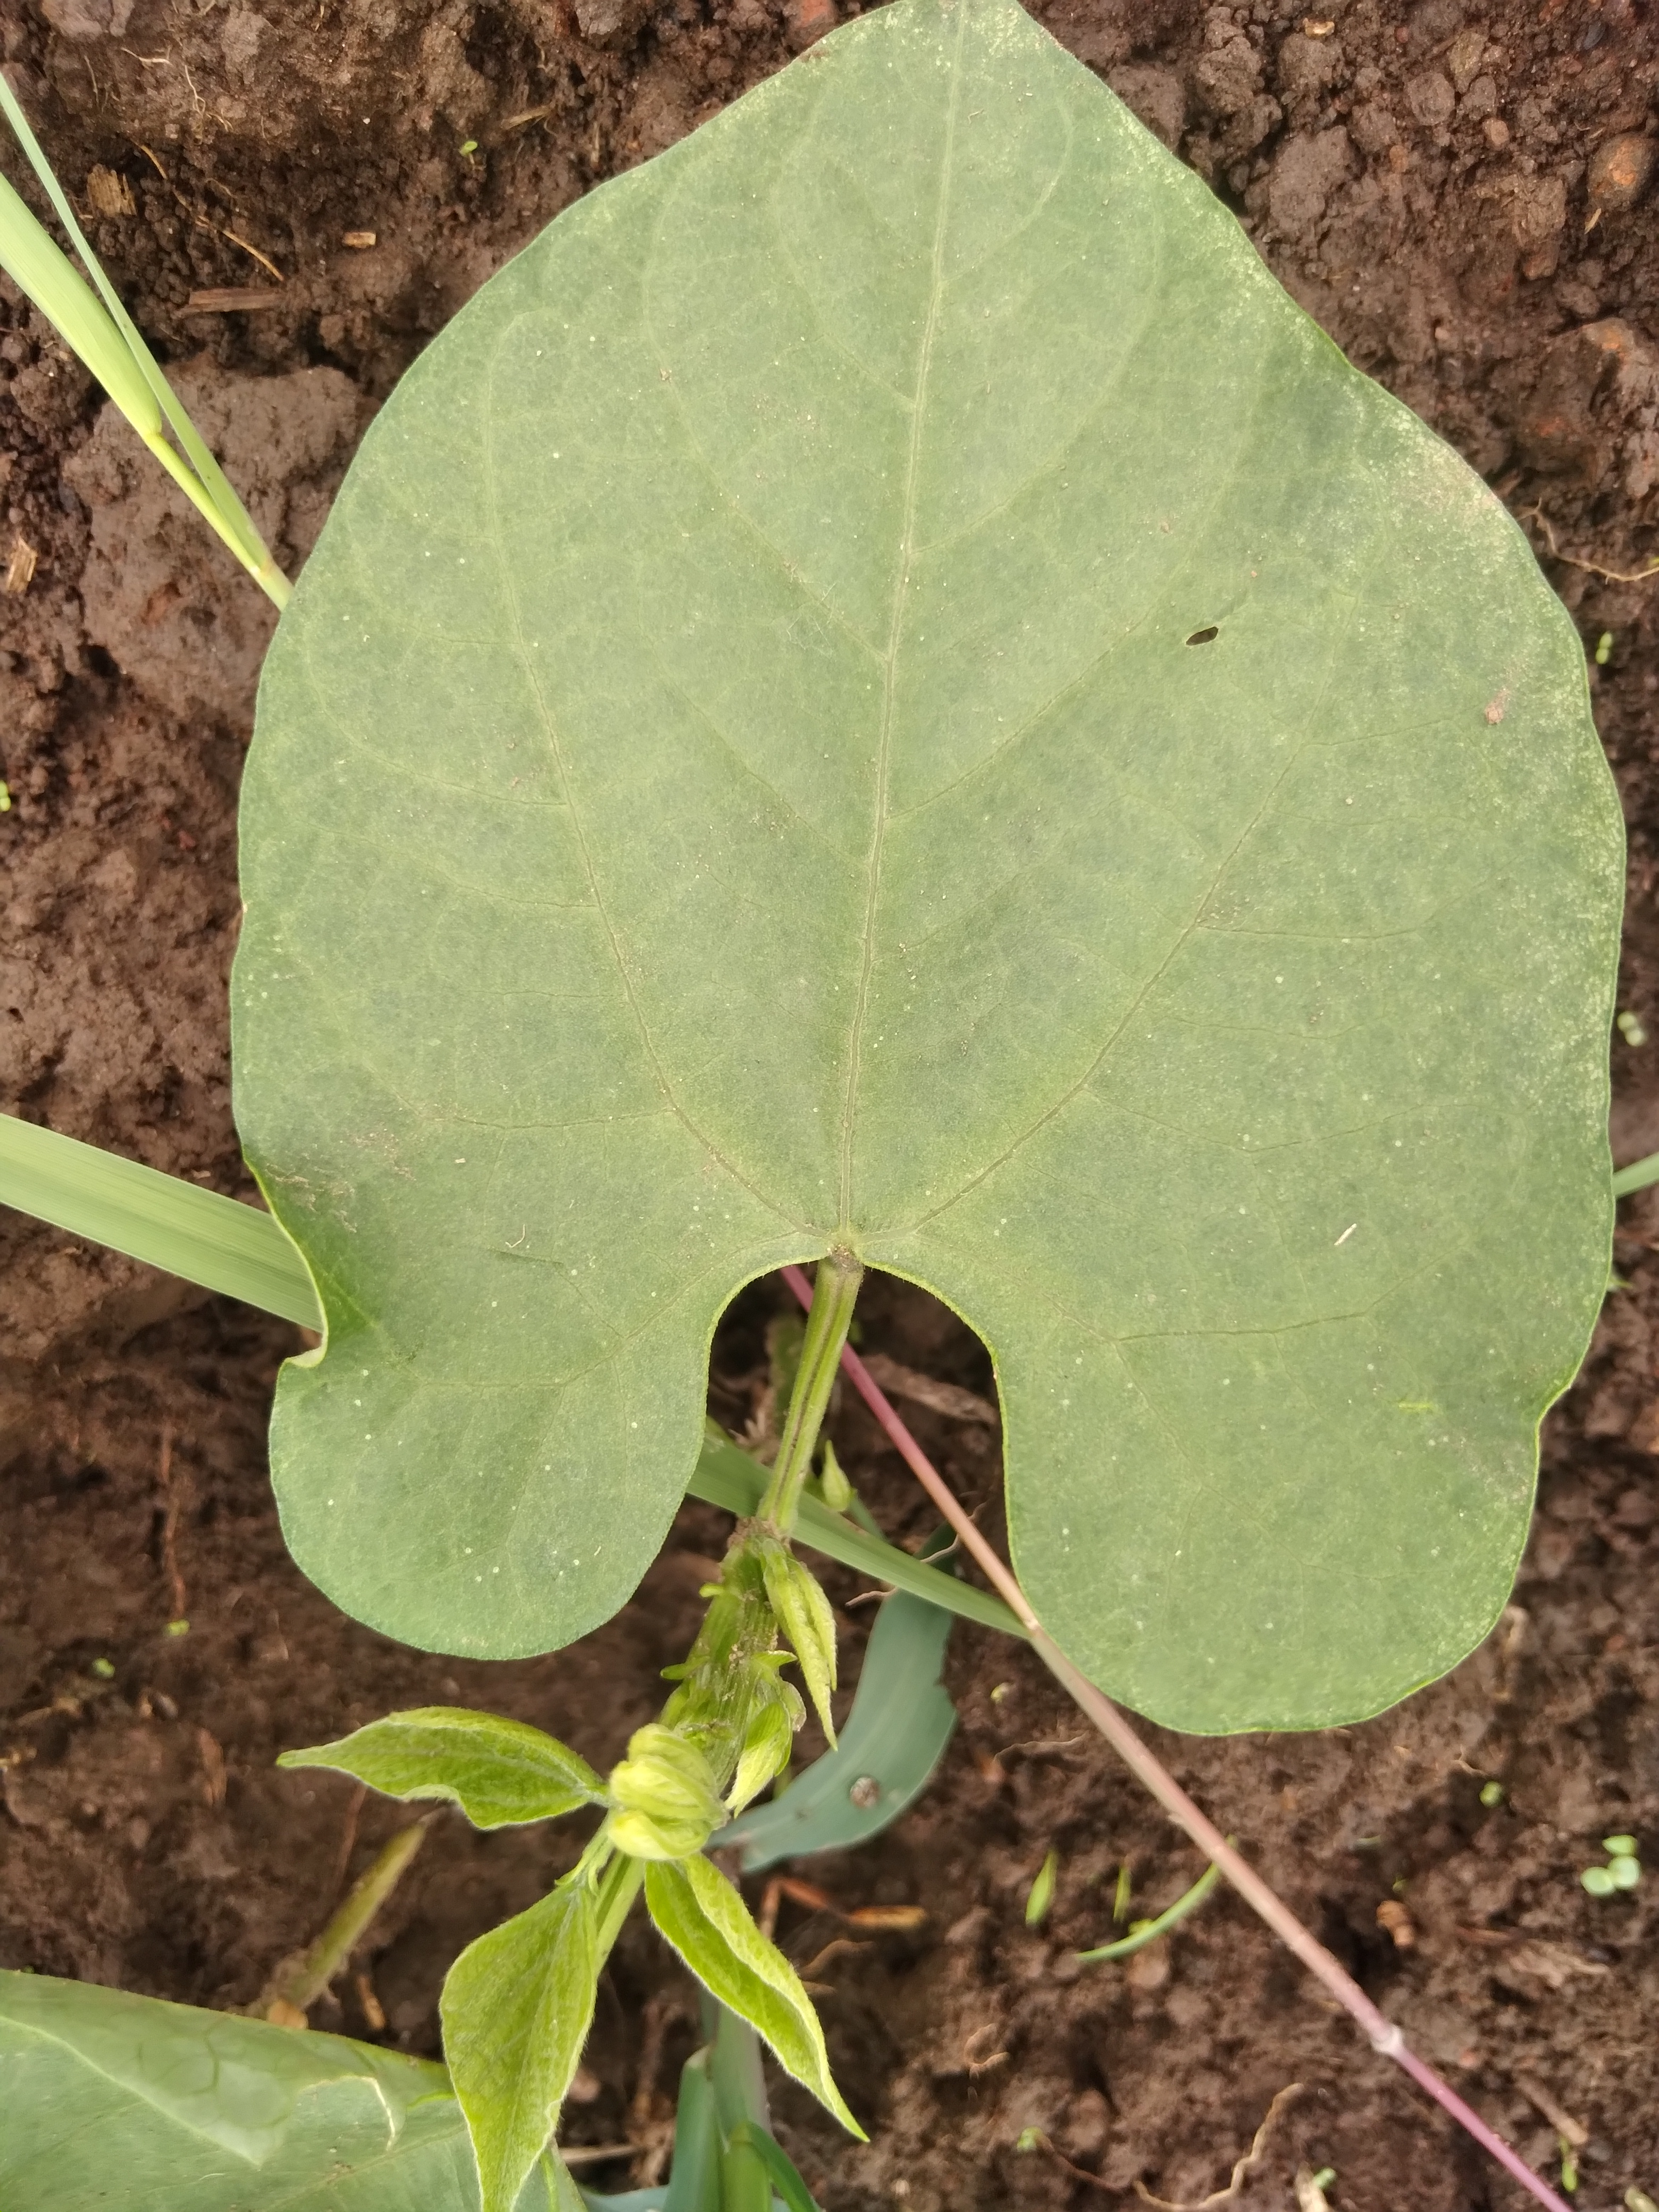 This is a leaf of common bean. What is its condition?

healthy
